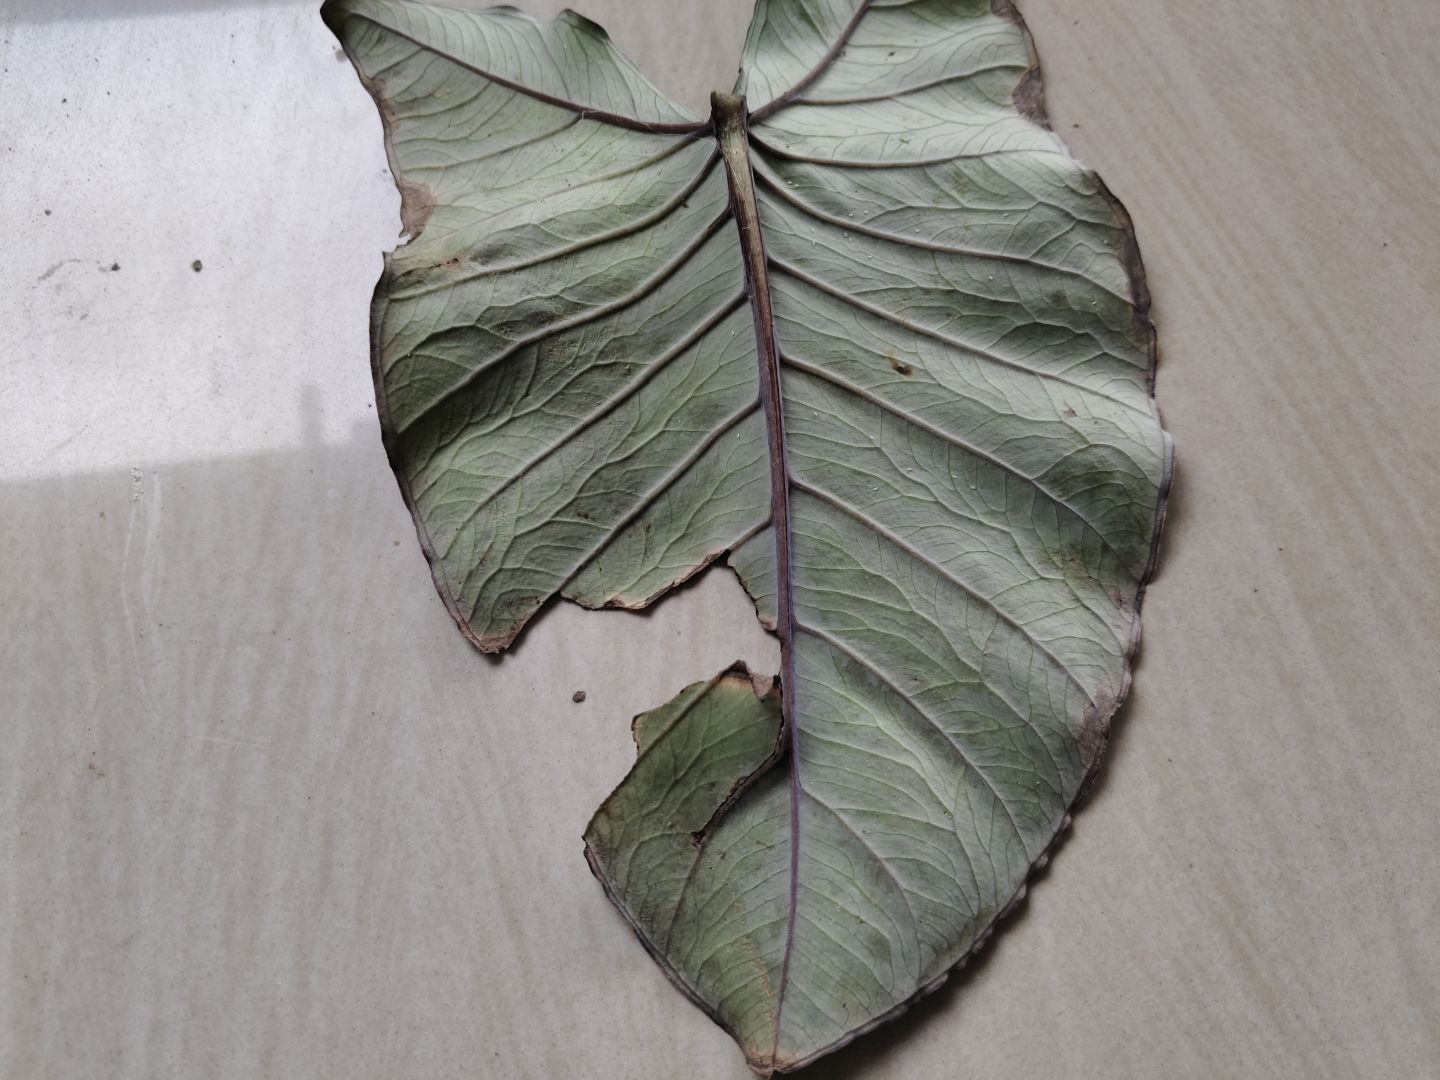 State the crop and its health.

taro, leaf blight
